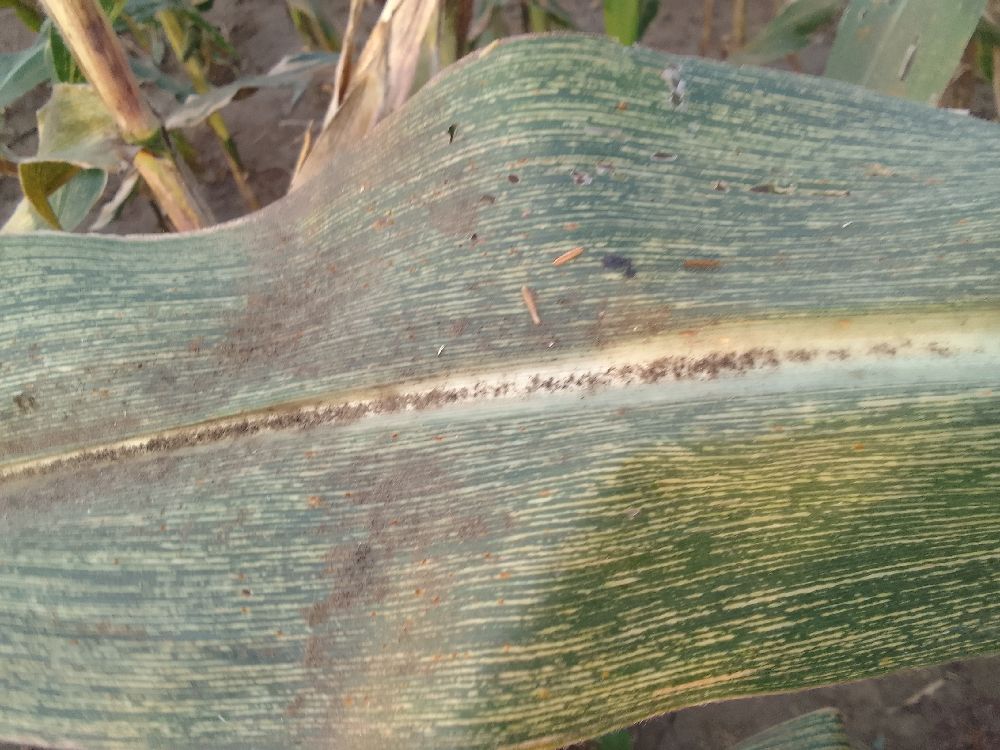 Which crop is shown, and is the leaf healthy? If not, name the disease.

maize, maize streak virus
